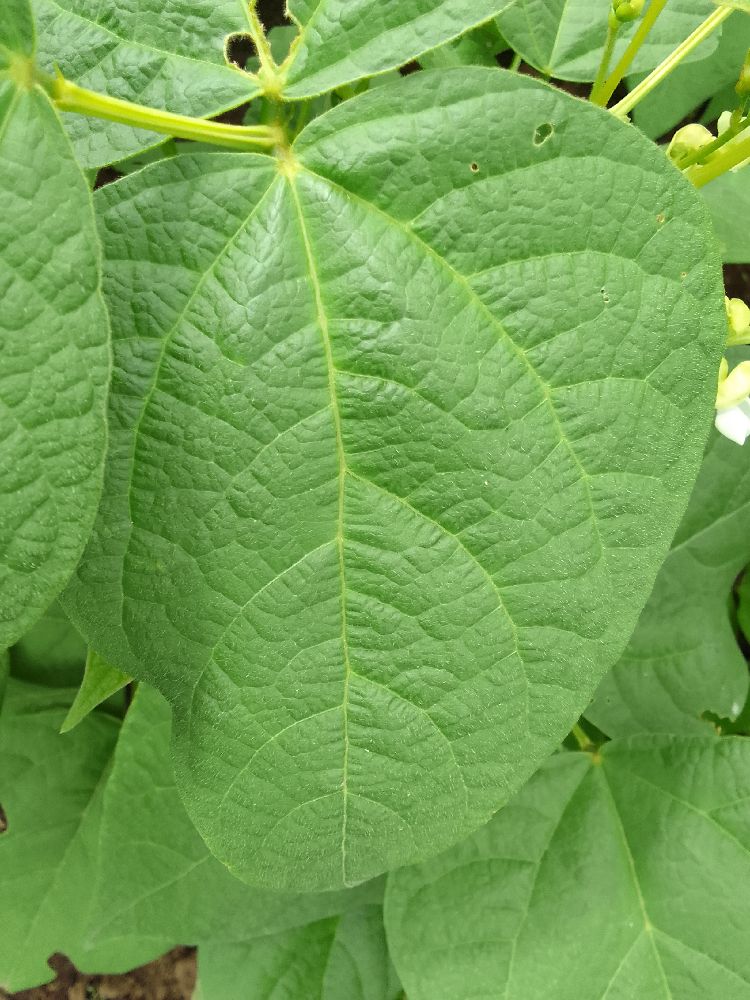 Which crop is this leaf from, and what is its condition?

common bean, healthy
